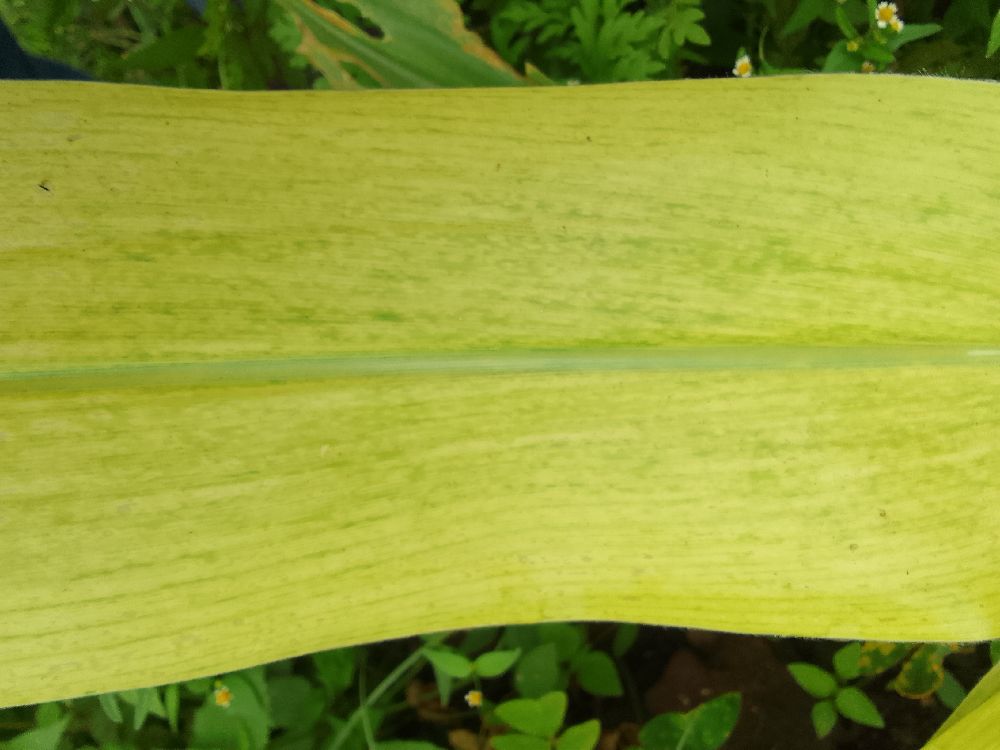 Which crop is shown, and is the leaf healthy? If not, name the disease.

maize, maize lethal necrosis
